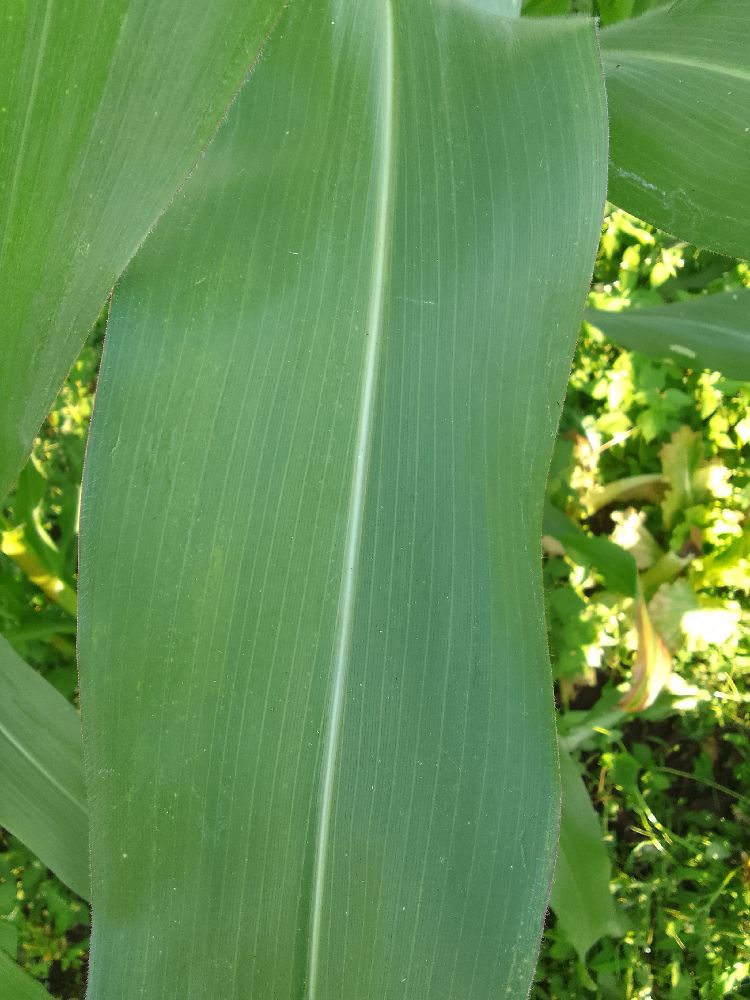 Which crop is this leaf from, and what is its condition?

maize, healthy
